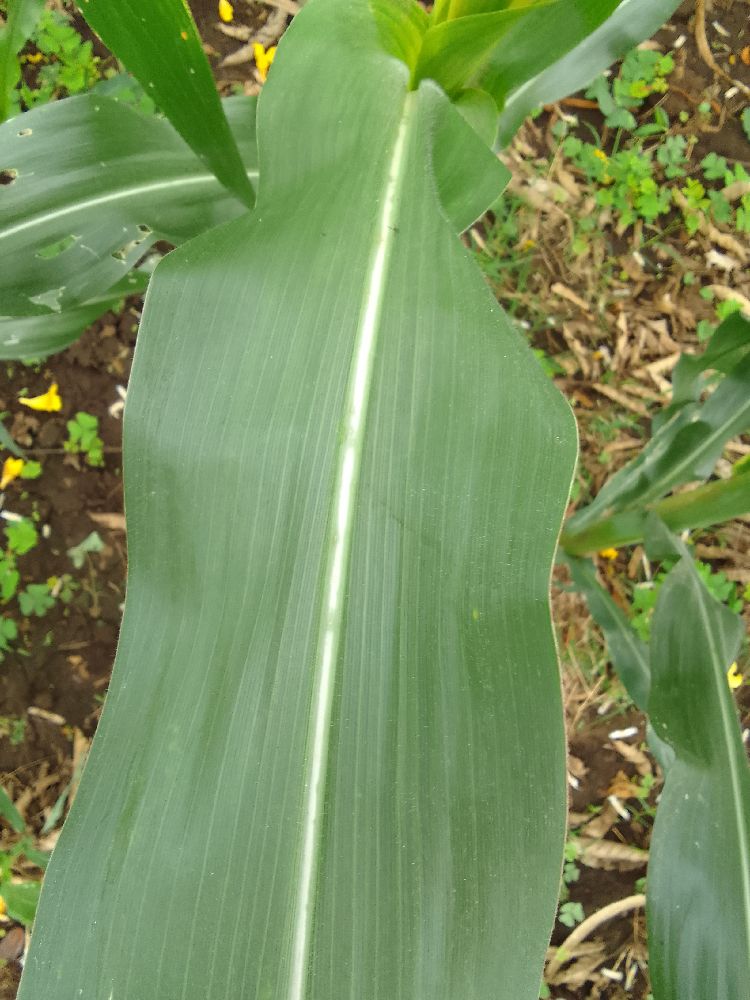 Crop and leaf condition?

maize, healthy
